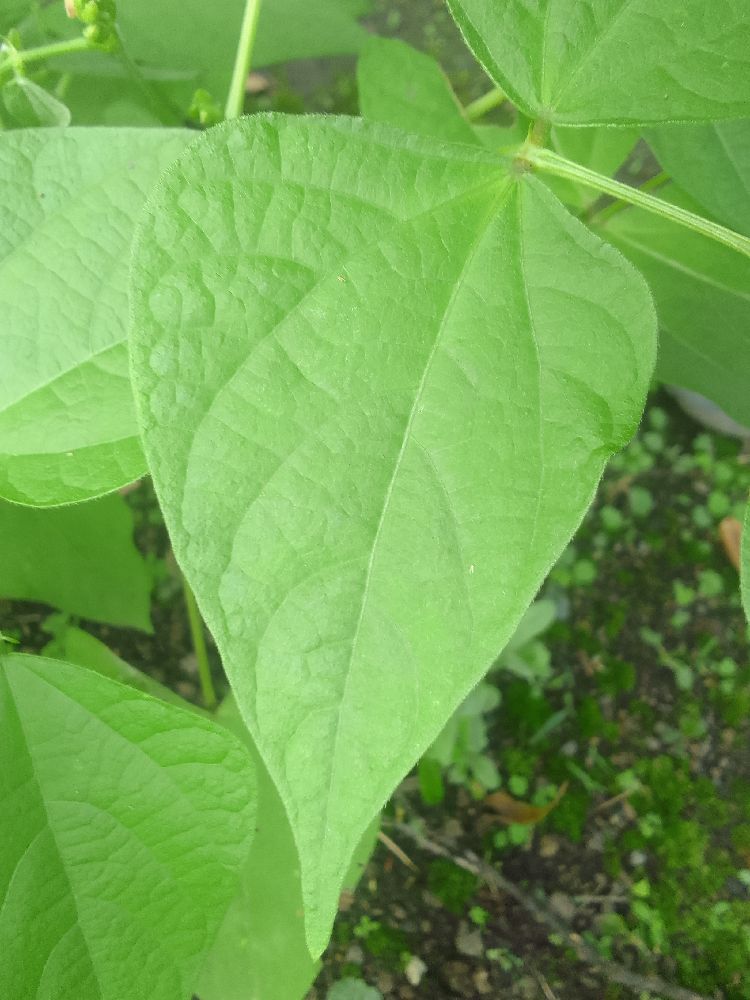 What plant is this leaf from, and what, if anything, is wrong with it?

common bean, healthy
